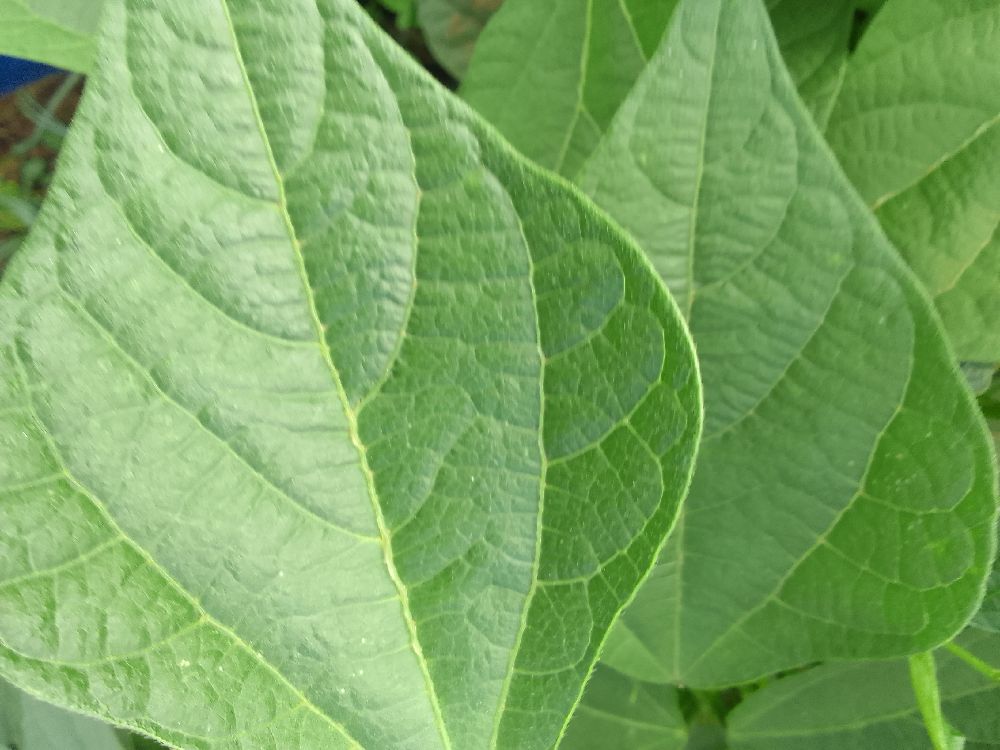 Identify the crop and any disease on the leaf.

common bean, healthy
